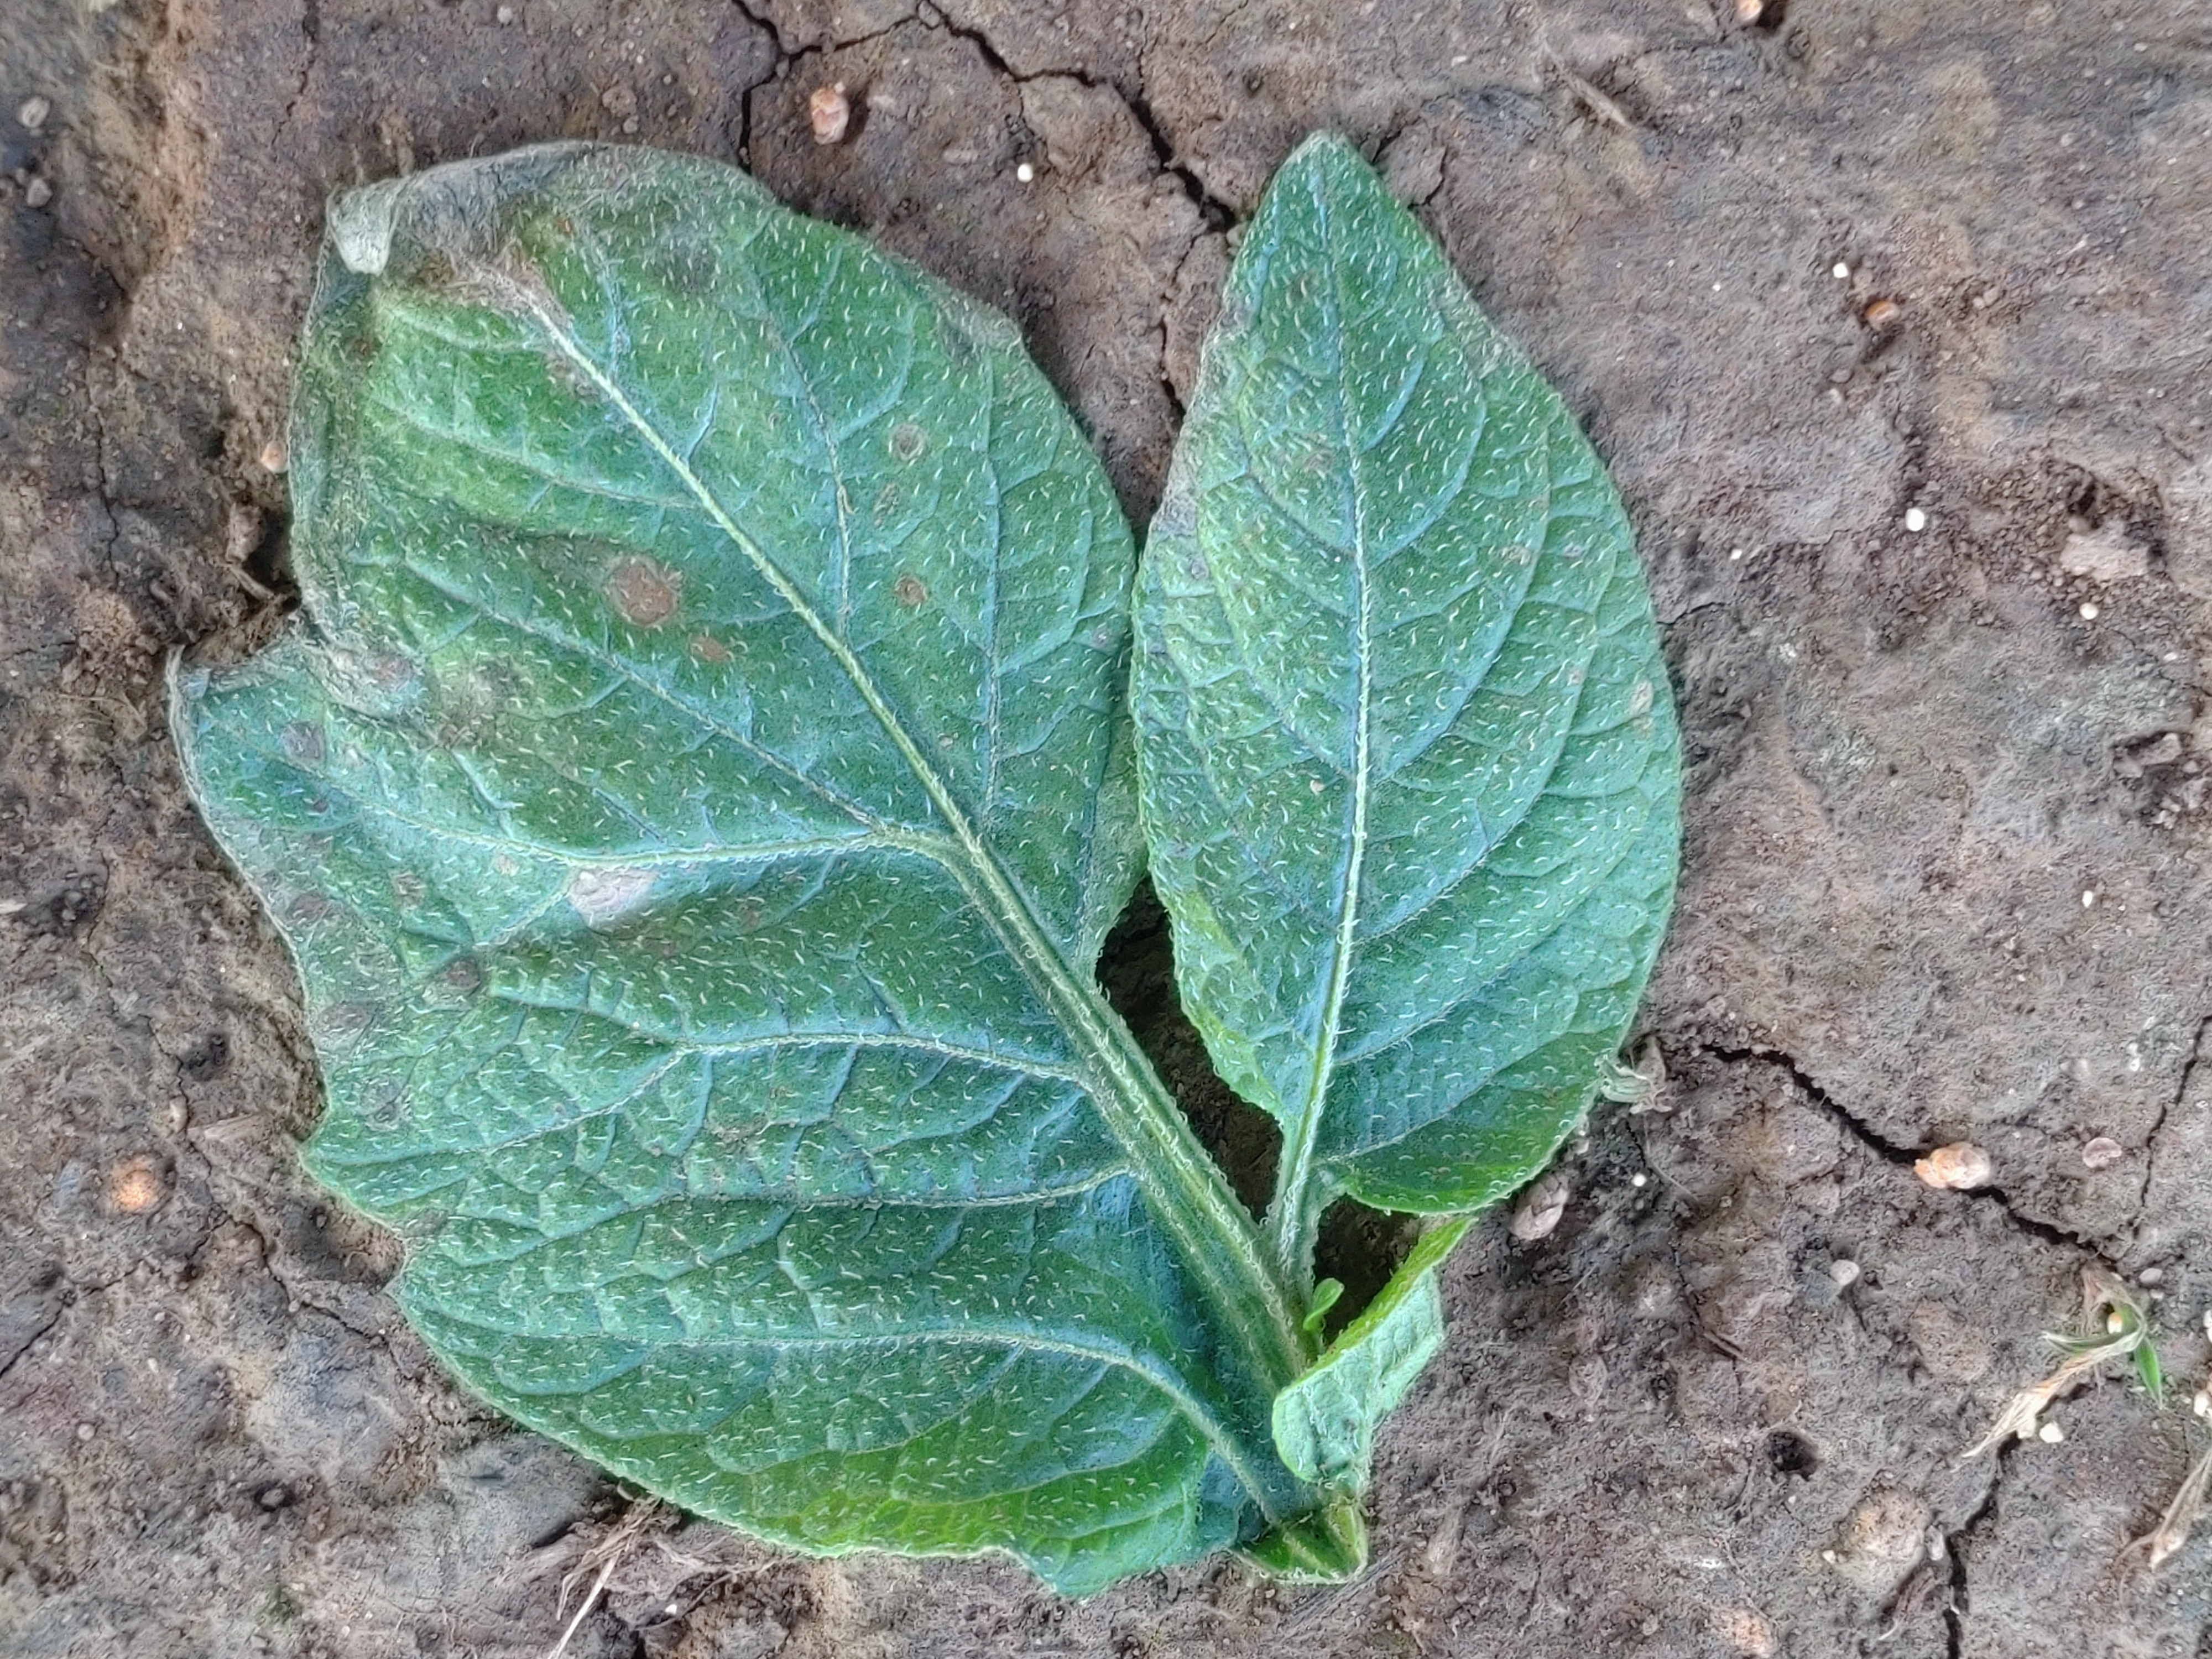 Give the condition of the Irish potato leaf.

early blight
